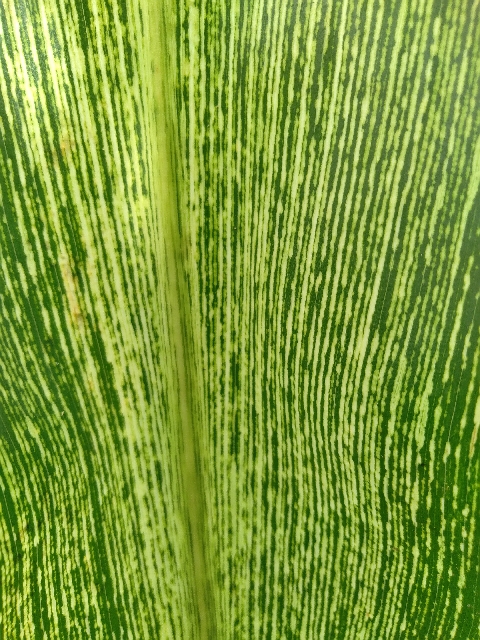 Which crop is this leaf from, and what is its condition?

maize, maize streak virus
